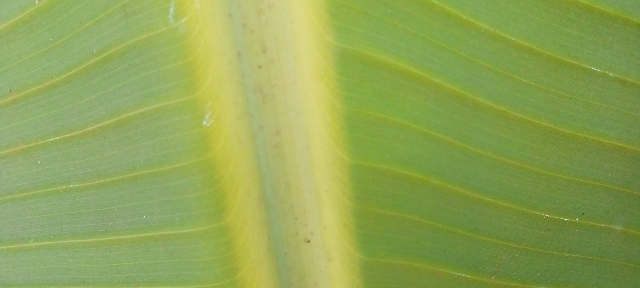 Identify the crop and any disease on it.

banana, healthy
